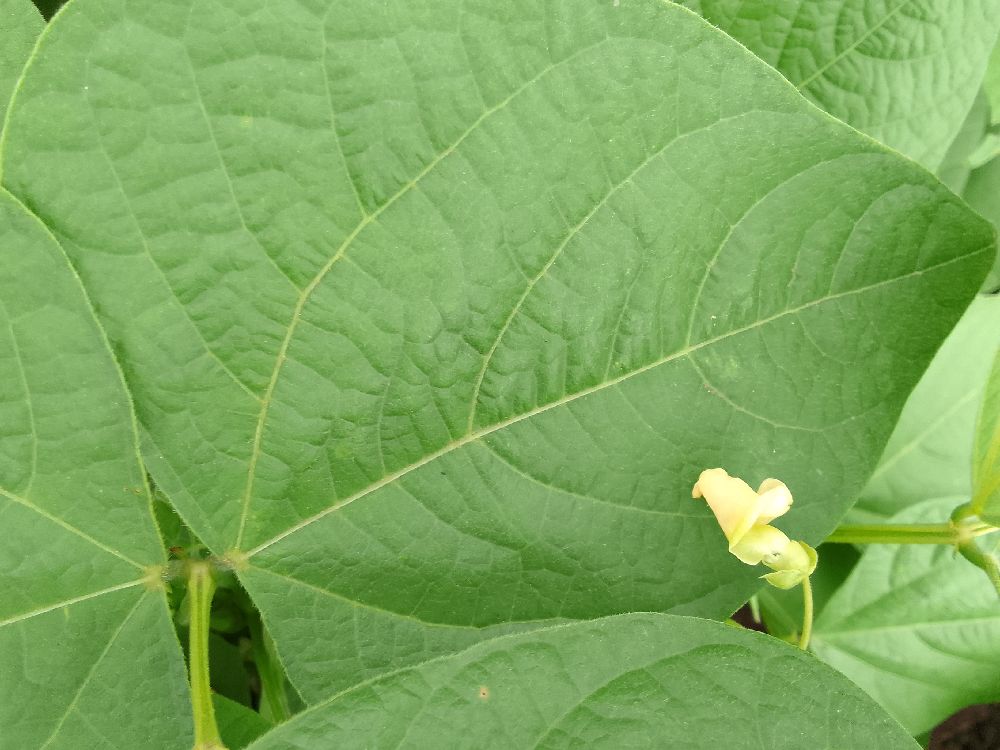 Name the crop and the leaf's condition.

common bean, healthy
